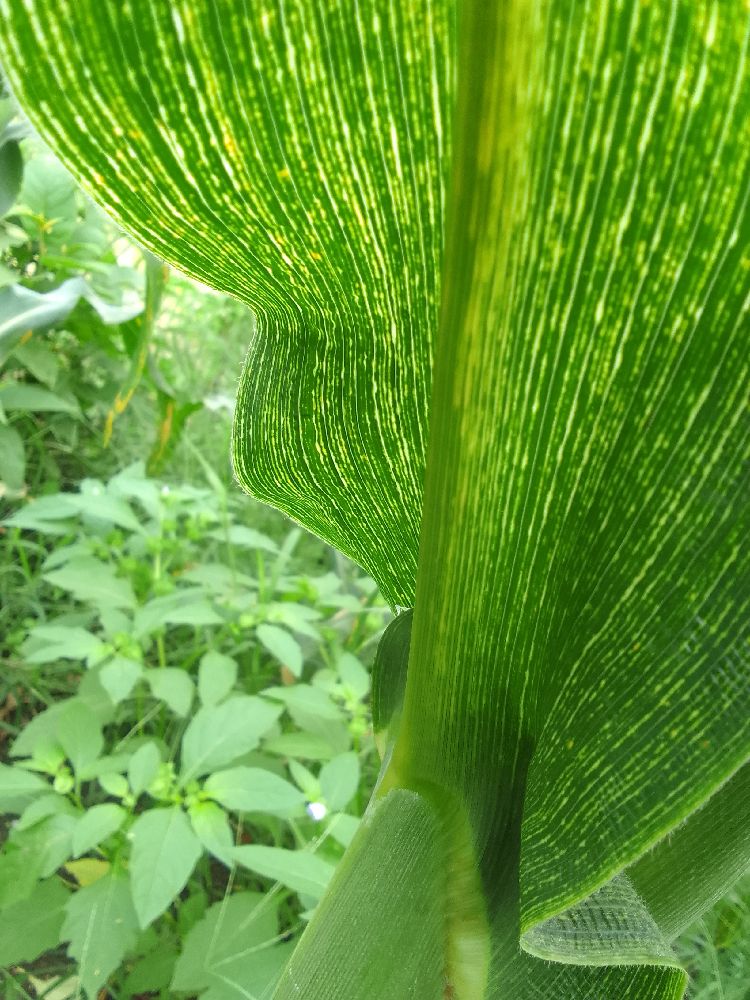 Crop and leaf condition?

maize, maize streak virus
